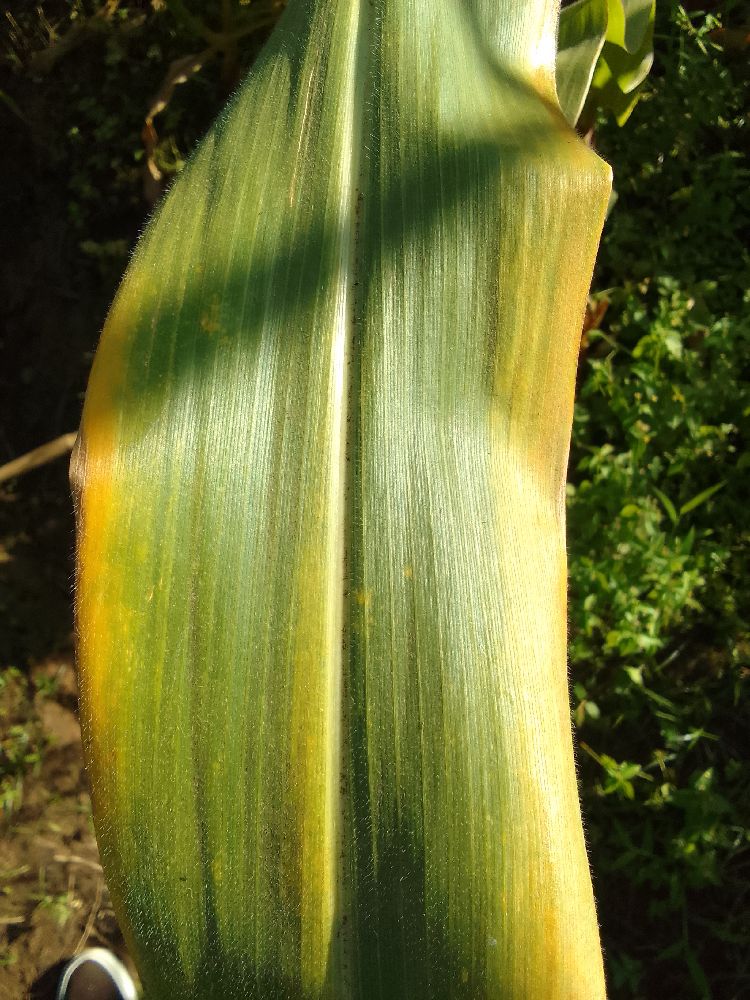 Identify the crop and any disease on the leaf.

maize, maize lethal necrosis
